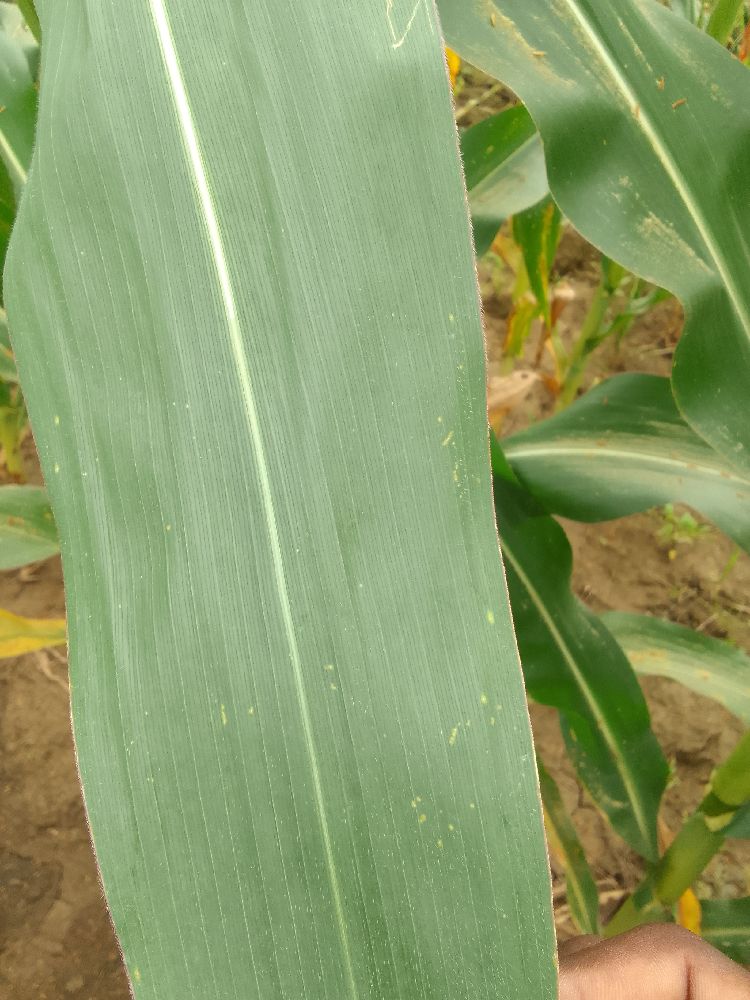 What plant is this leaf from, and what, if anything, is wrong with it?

maize, healthy
